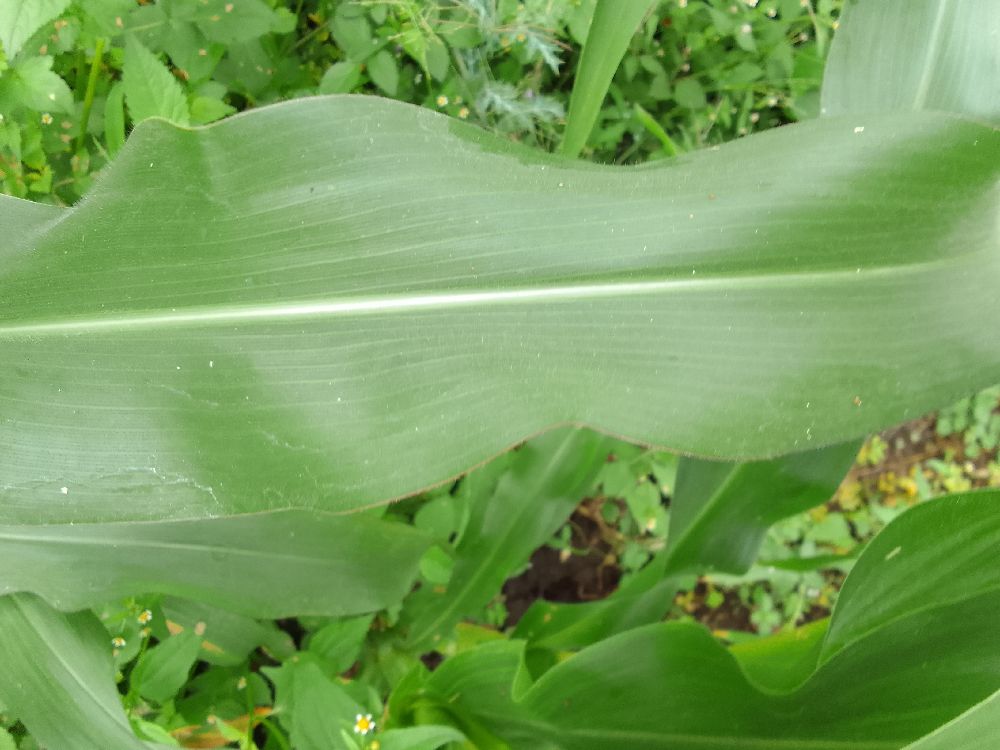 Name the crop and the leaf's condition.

maize, healthy
